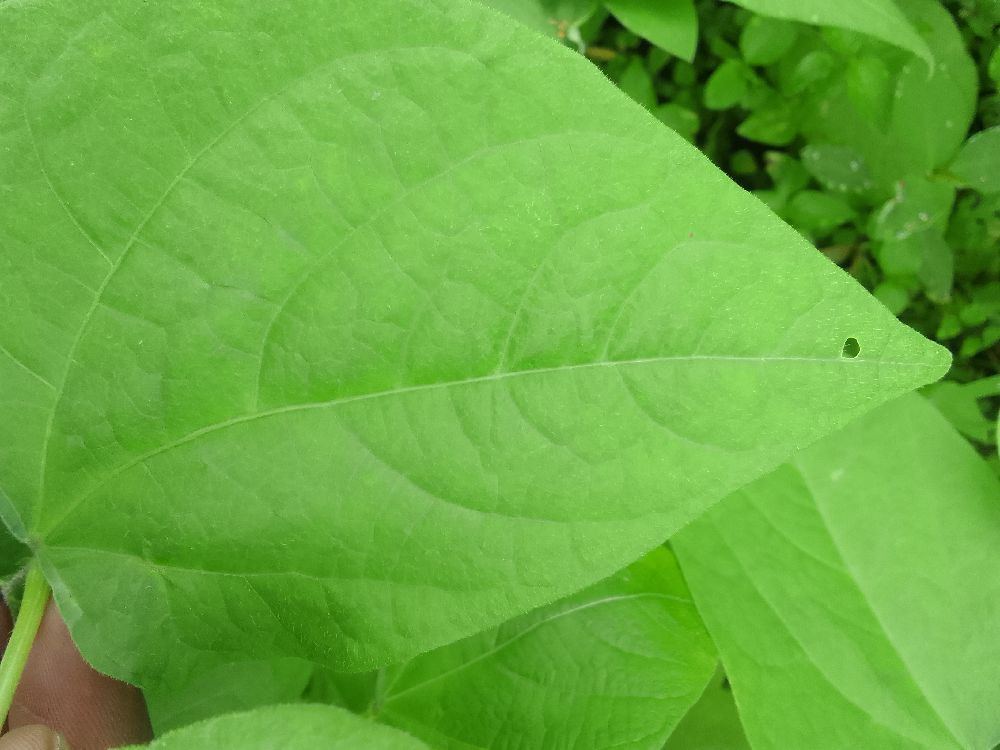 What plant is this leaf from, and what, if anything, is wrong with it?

common bean, healthy
